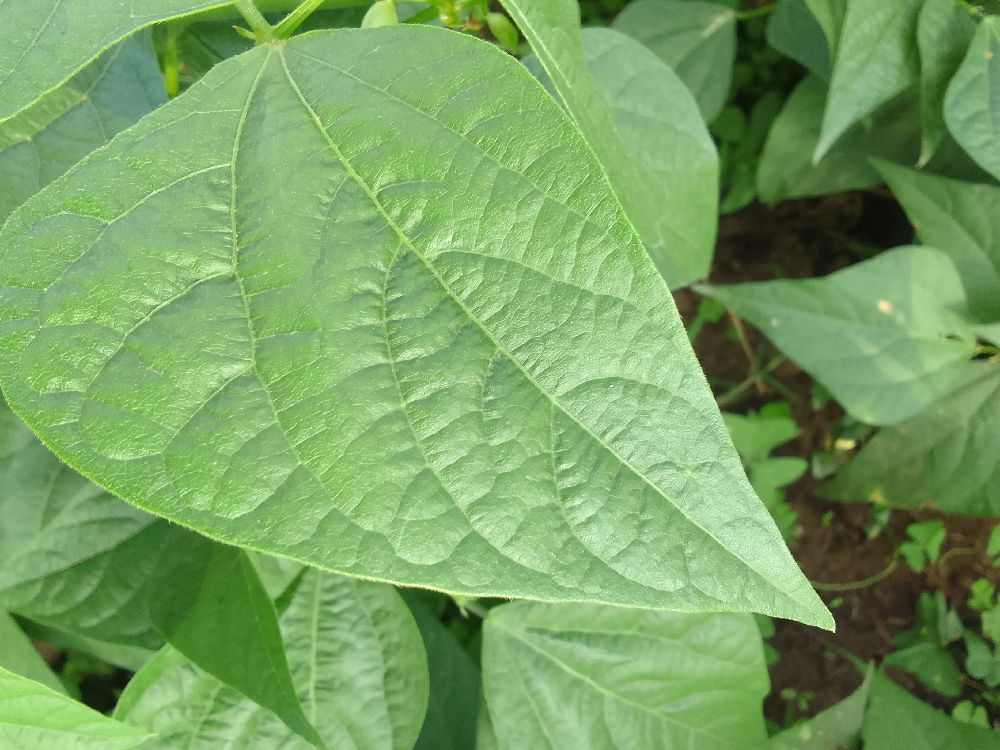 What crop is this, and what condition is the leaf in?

common bean, healthy
